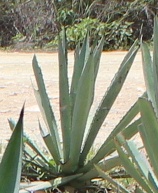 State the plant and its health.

agave, small
